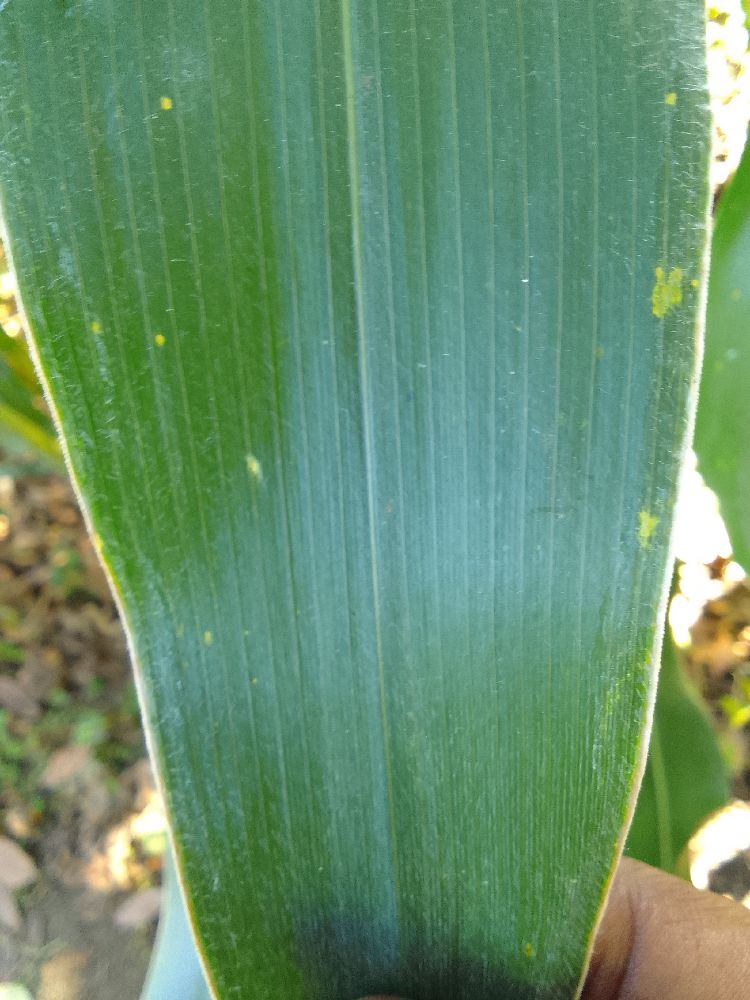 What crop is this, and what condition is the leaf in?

maize, healthy
